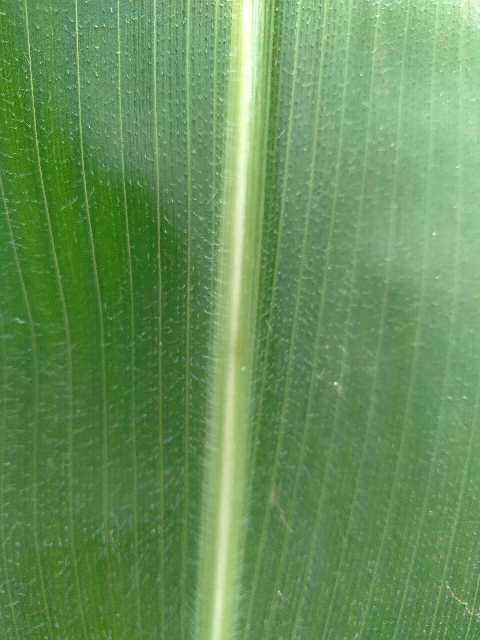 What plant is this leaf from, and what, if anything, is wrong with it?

maize, healthy
